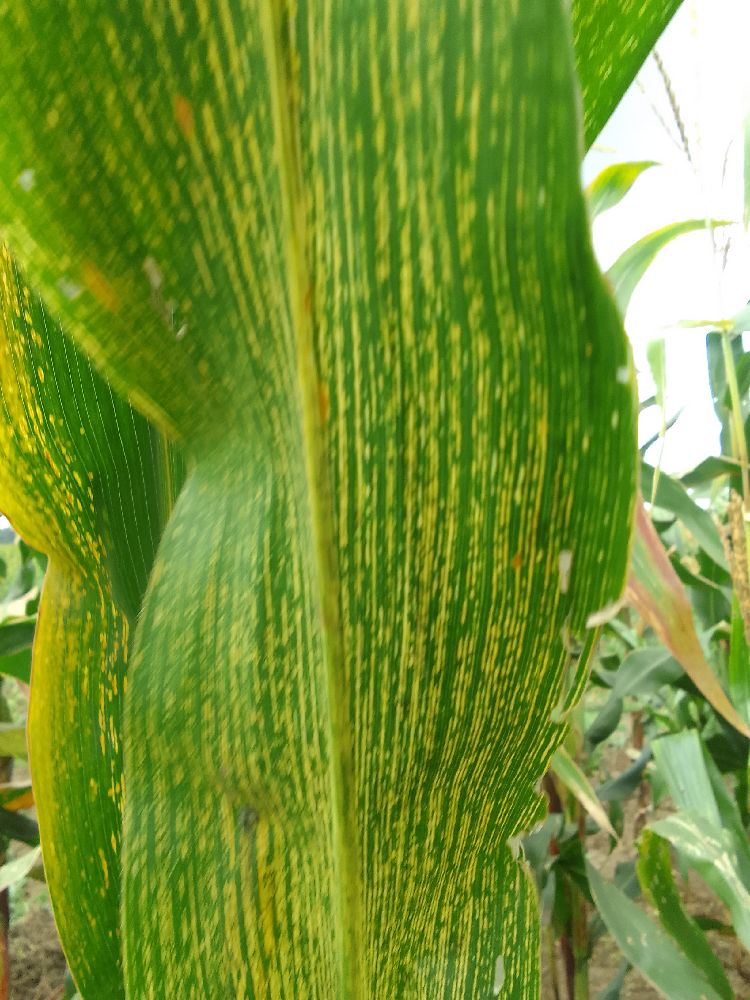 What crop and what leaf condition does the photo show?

maize, maize streak virus
